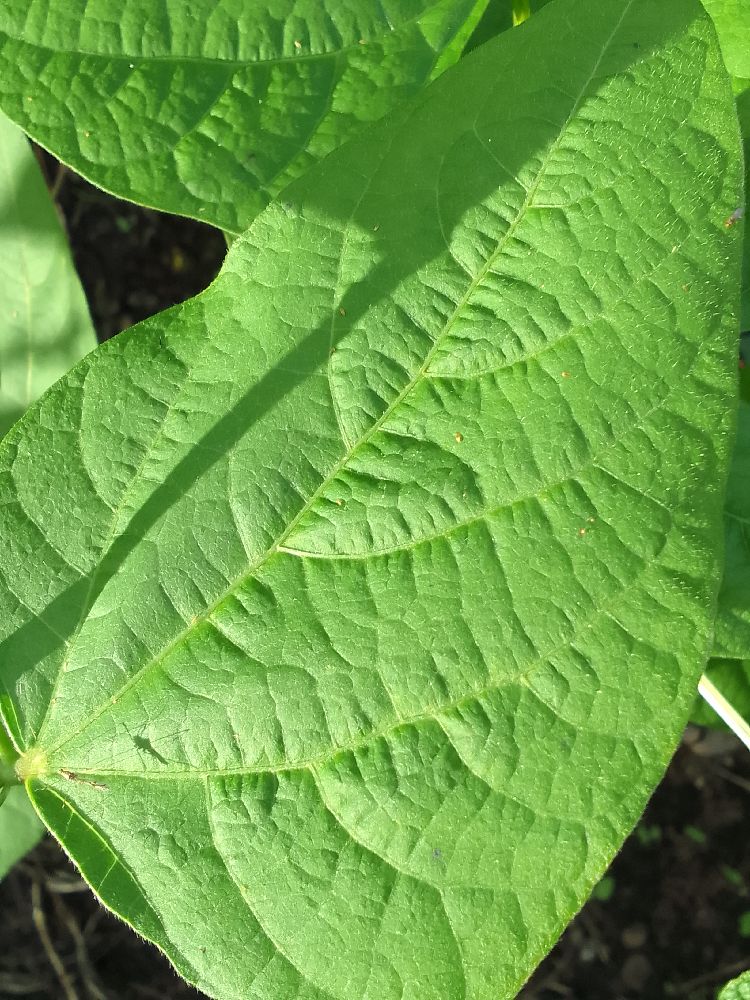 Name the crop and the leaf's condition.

common bean, healthy
